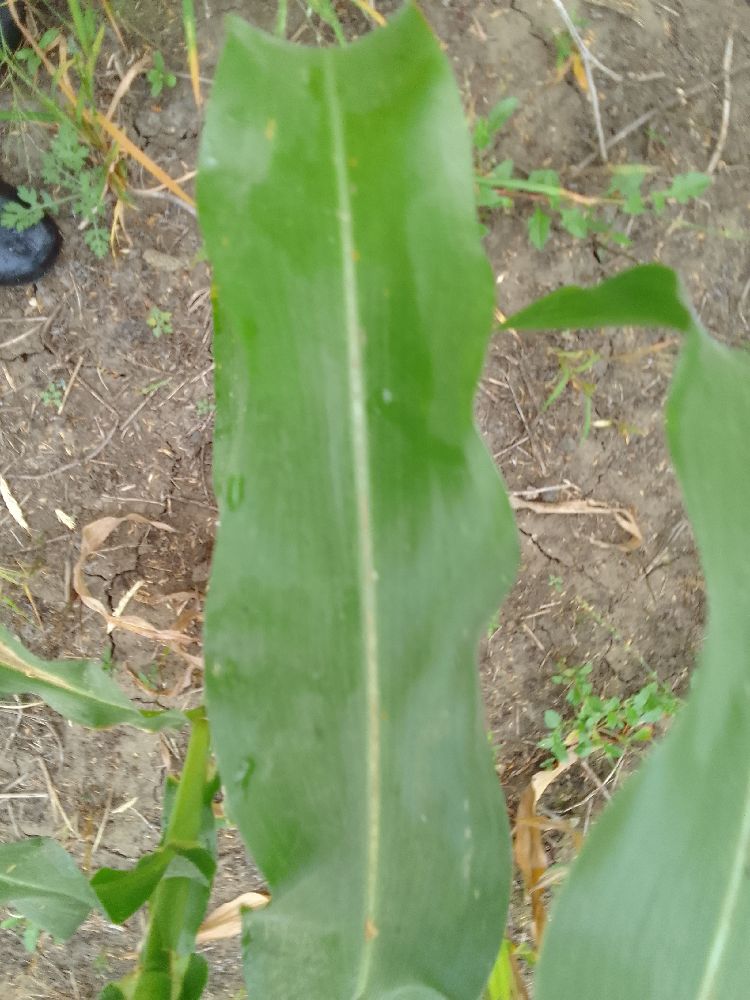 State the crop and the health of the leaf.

maize, healthy
